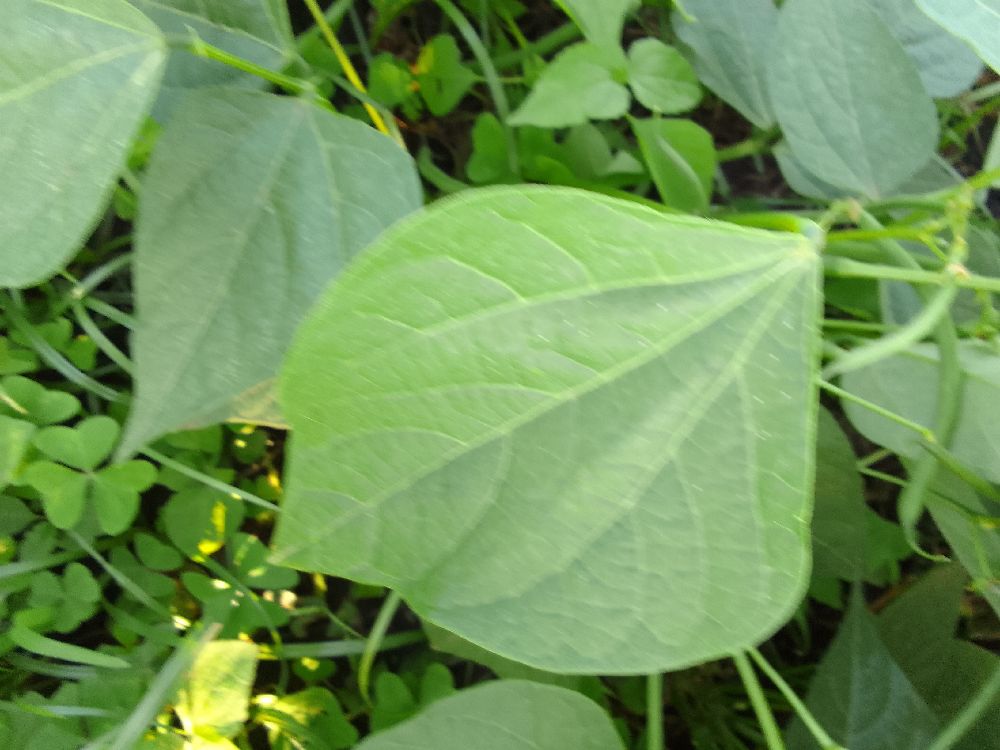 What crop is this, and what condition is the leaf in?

common bean, healthy
